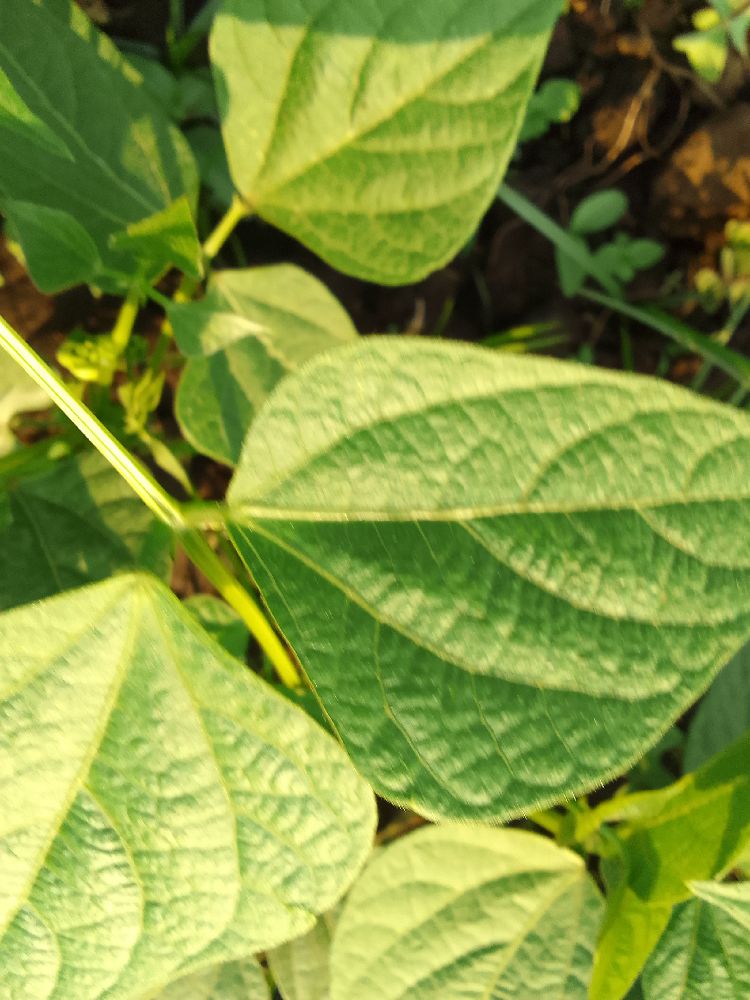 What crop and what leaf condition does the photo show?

common bean, healthy
